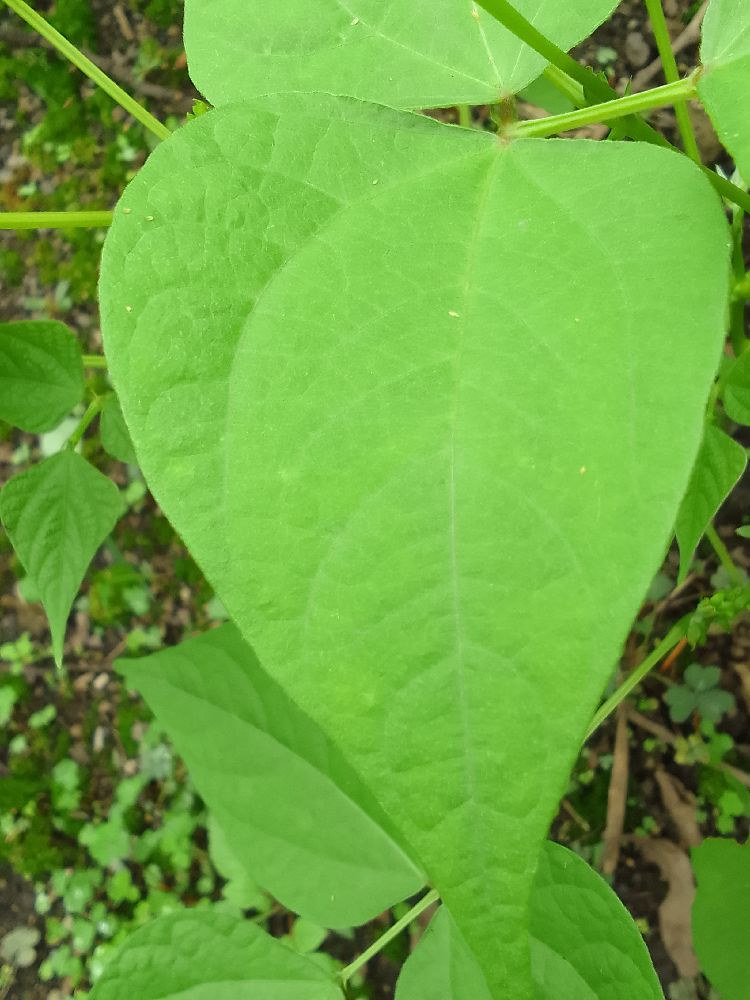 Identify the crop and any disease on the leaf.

common bean, healthy
